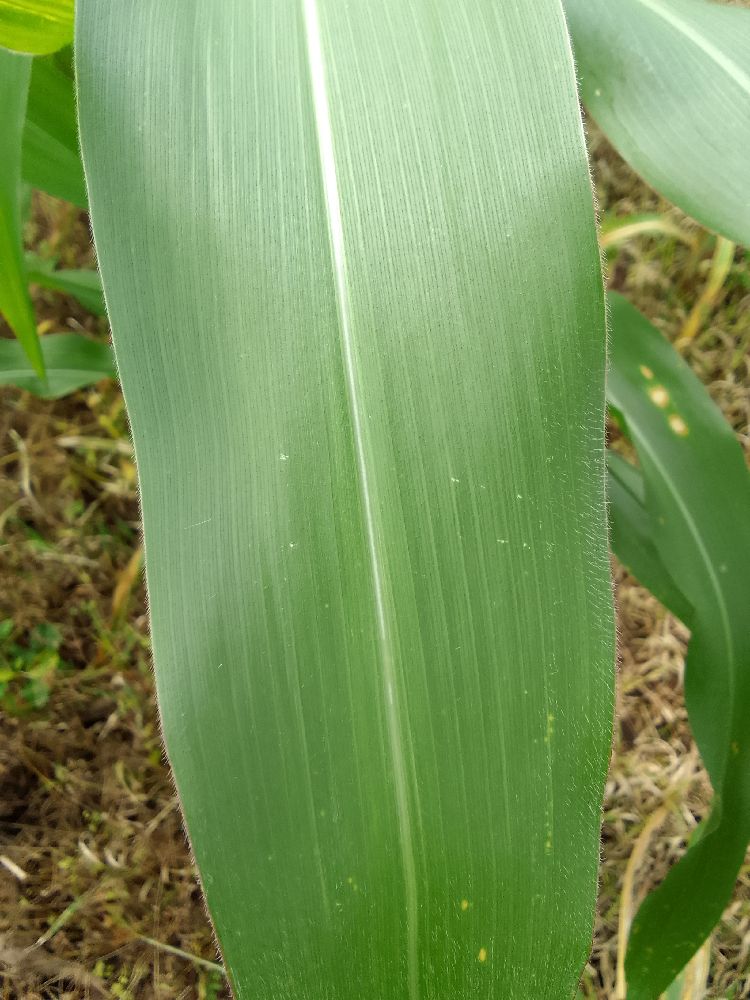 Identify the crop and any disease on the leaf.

maize, healthy
